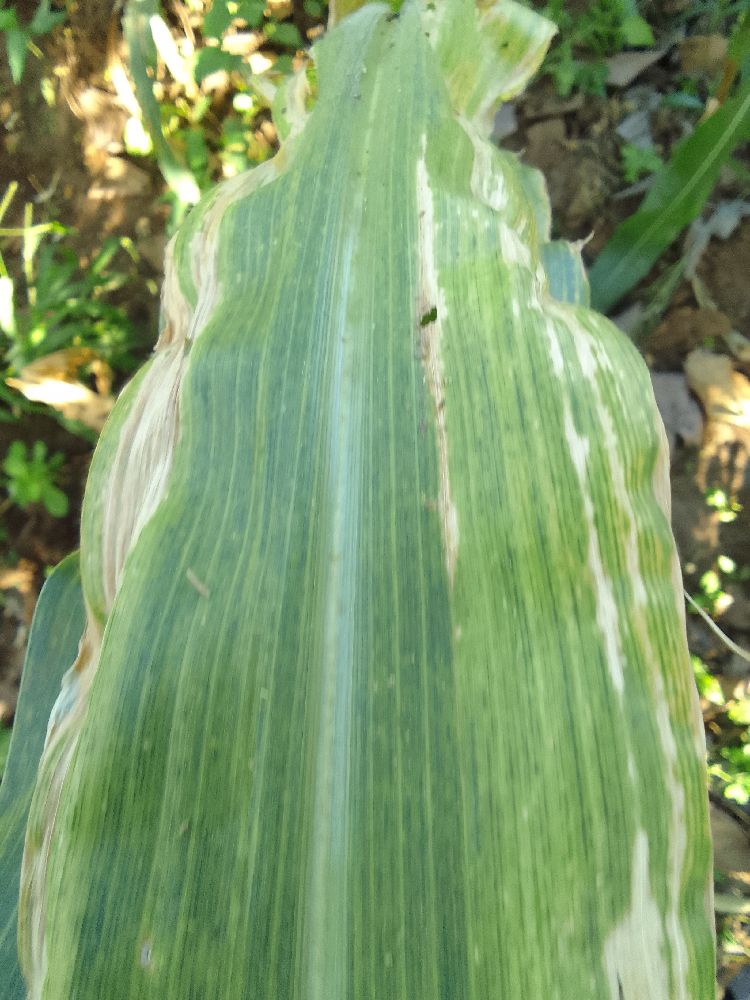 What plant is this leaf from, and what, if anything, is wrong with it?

maize, maize lethal necrosis
